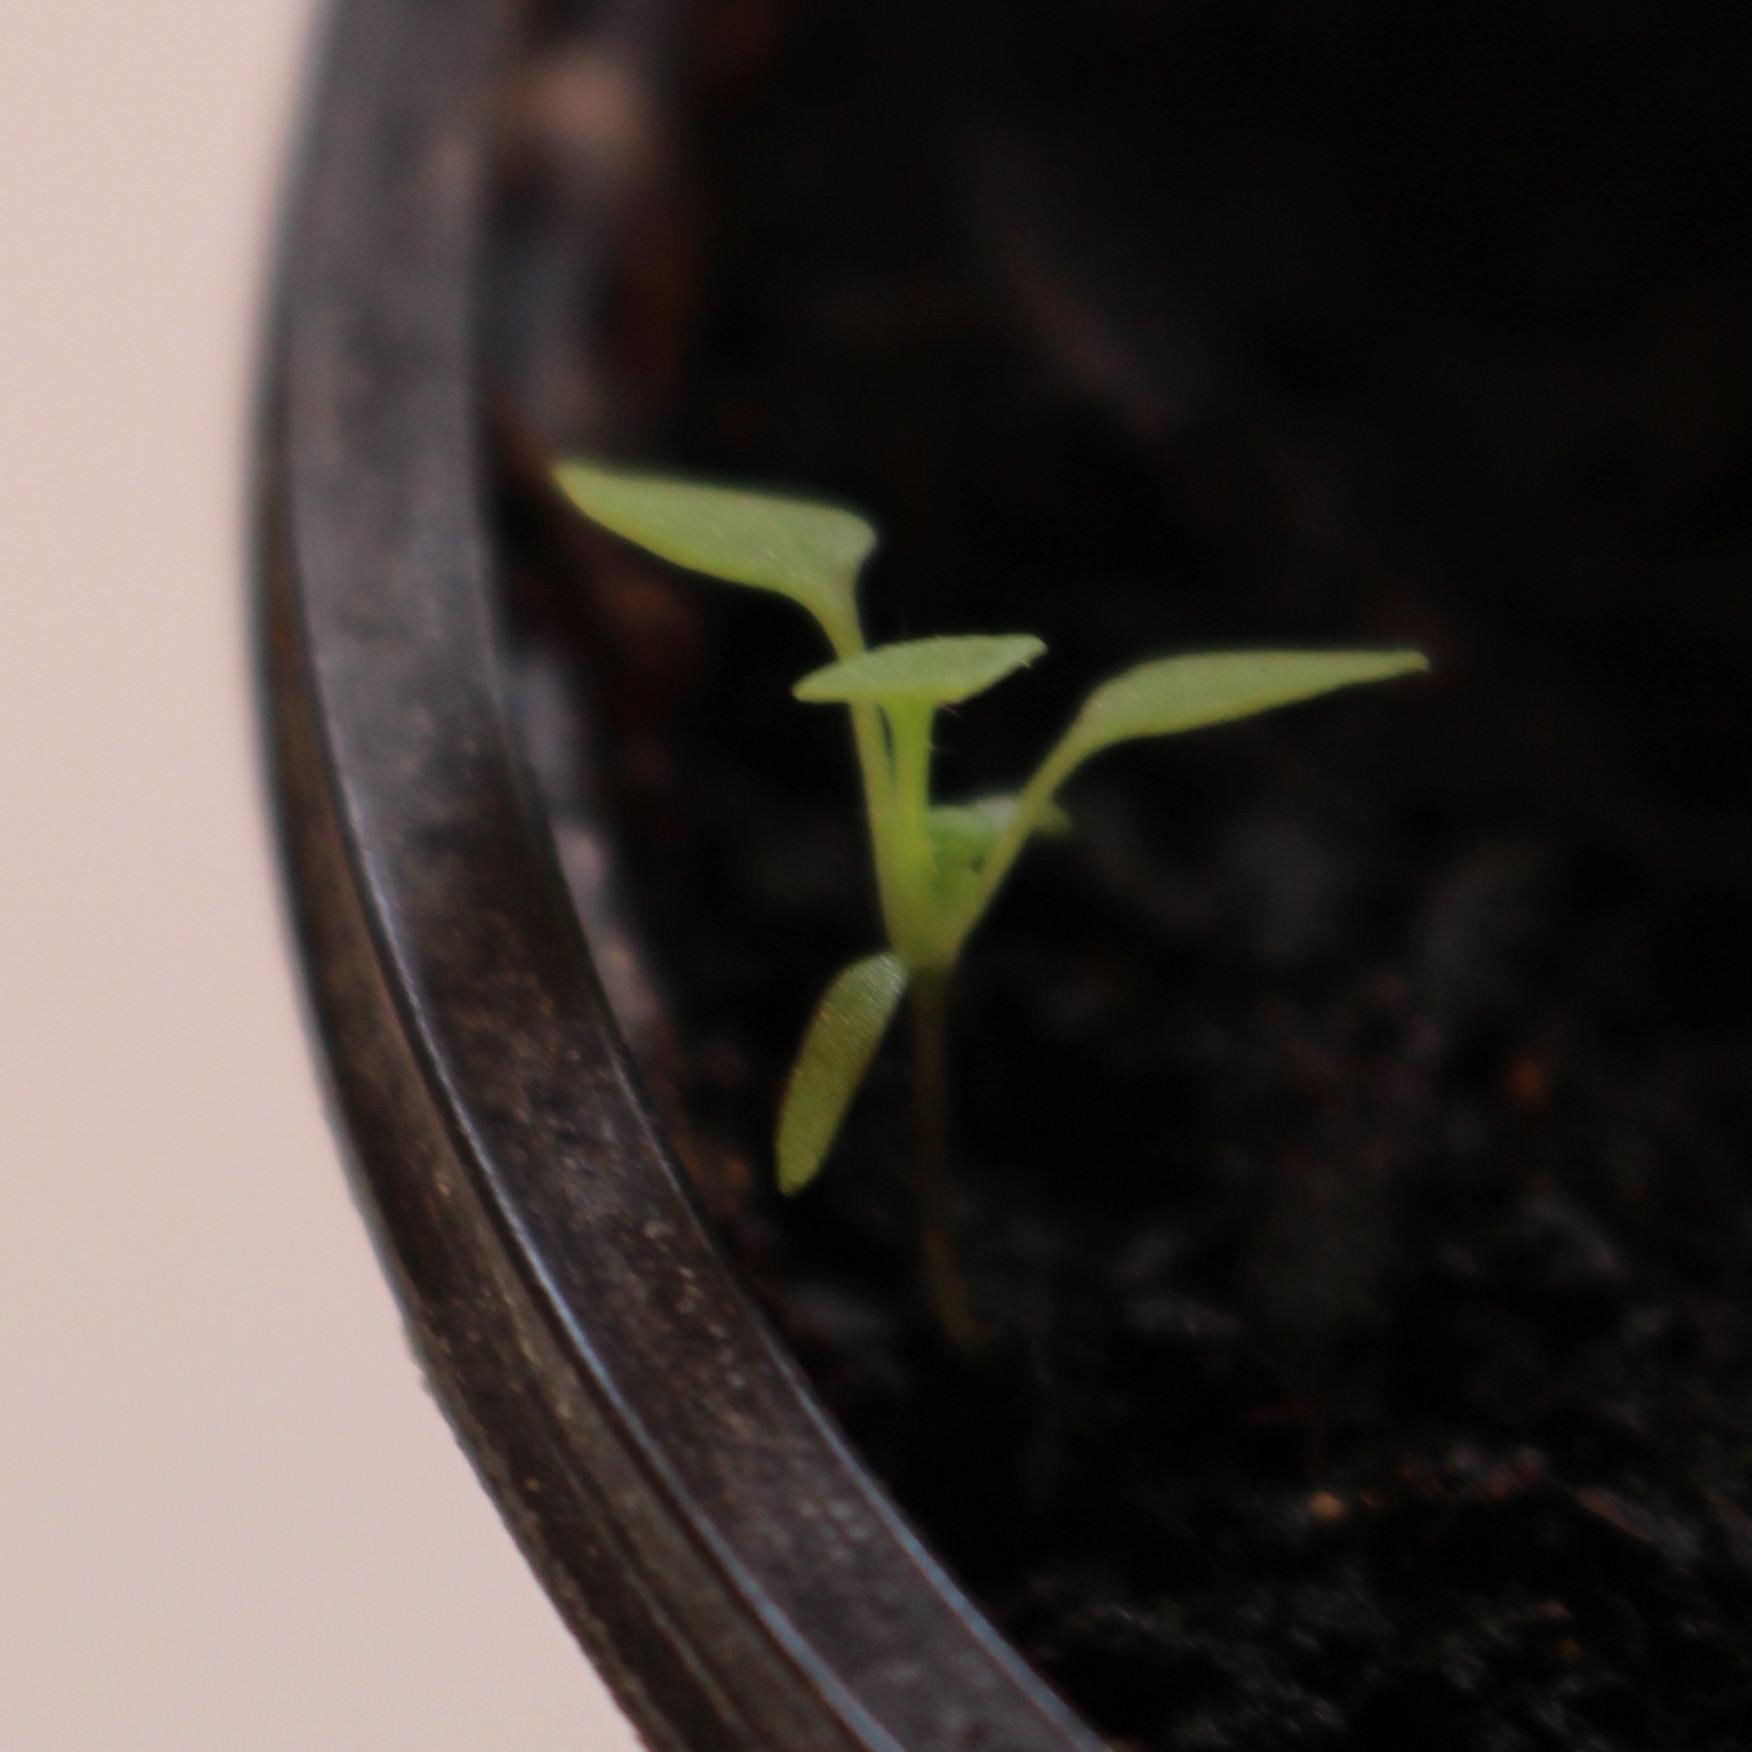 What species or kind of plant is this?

Papaver rhoeas
